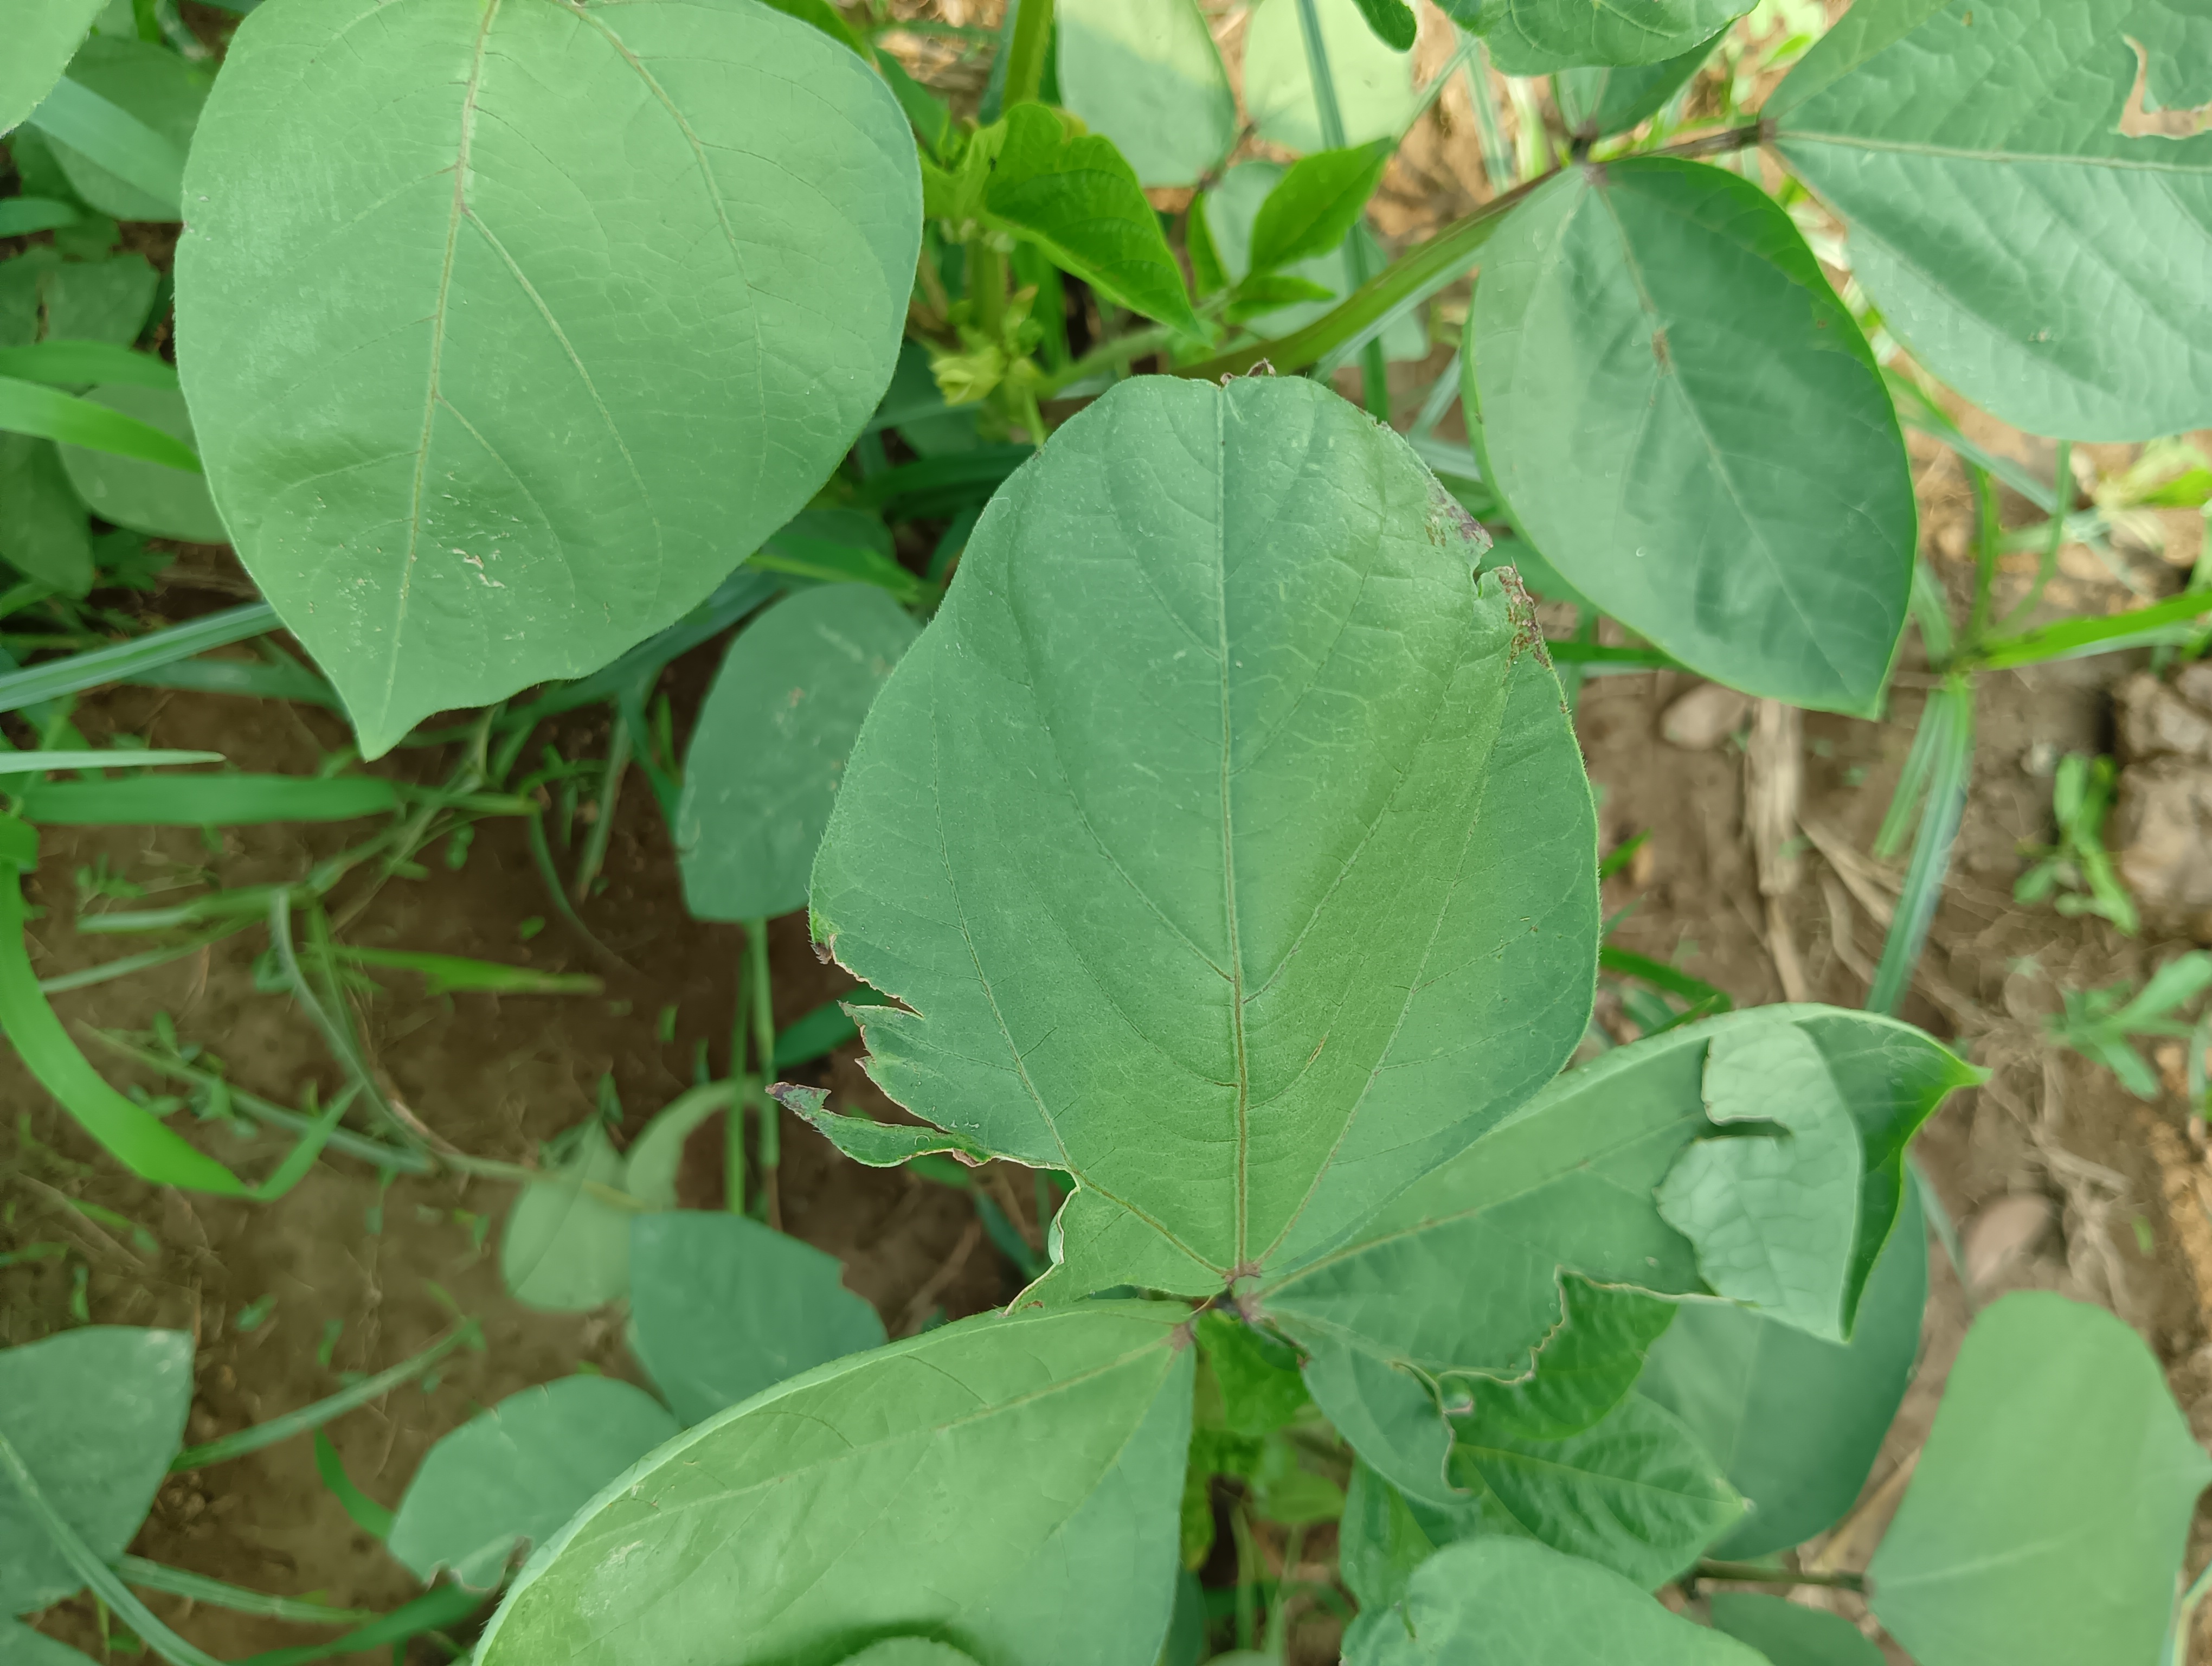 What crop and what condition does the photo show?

mungbean, healthy
